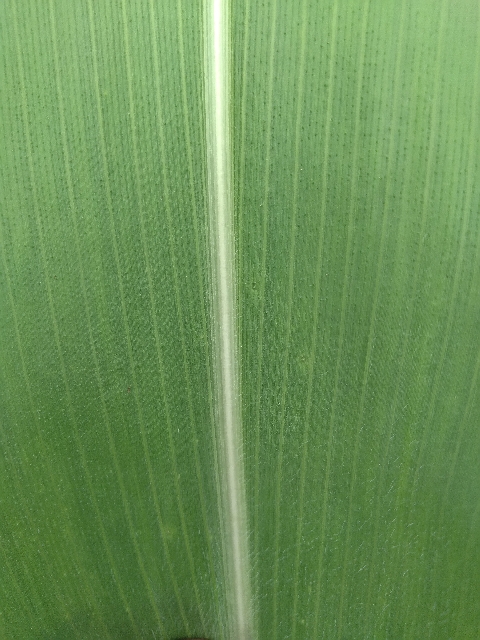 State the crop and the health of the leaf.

maize, healthy
